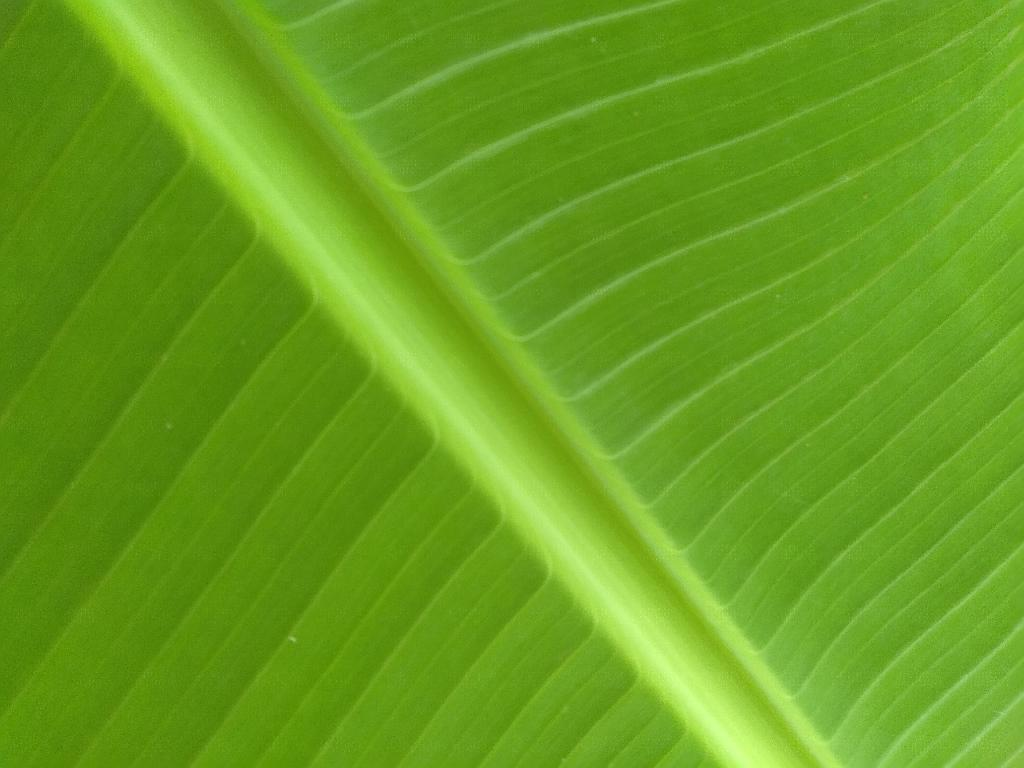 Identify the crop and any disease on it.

banana, healthy
